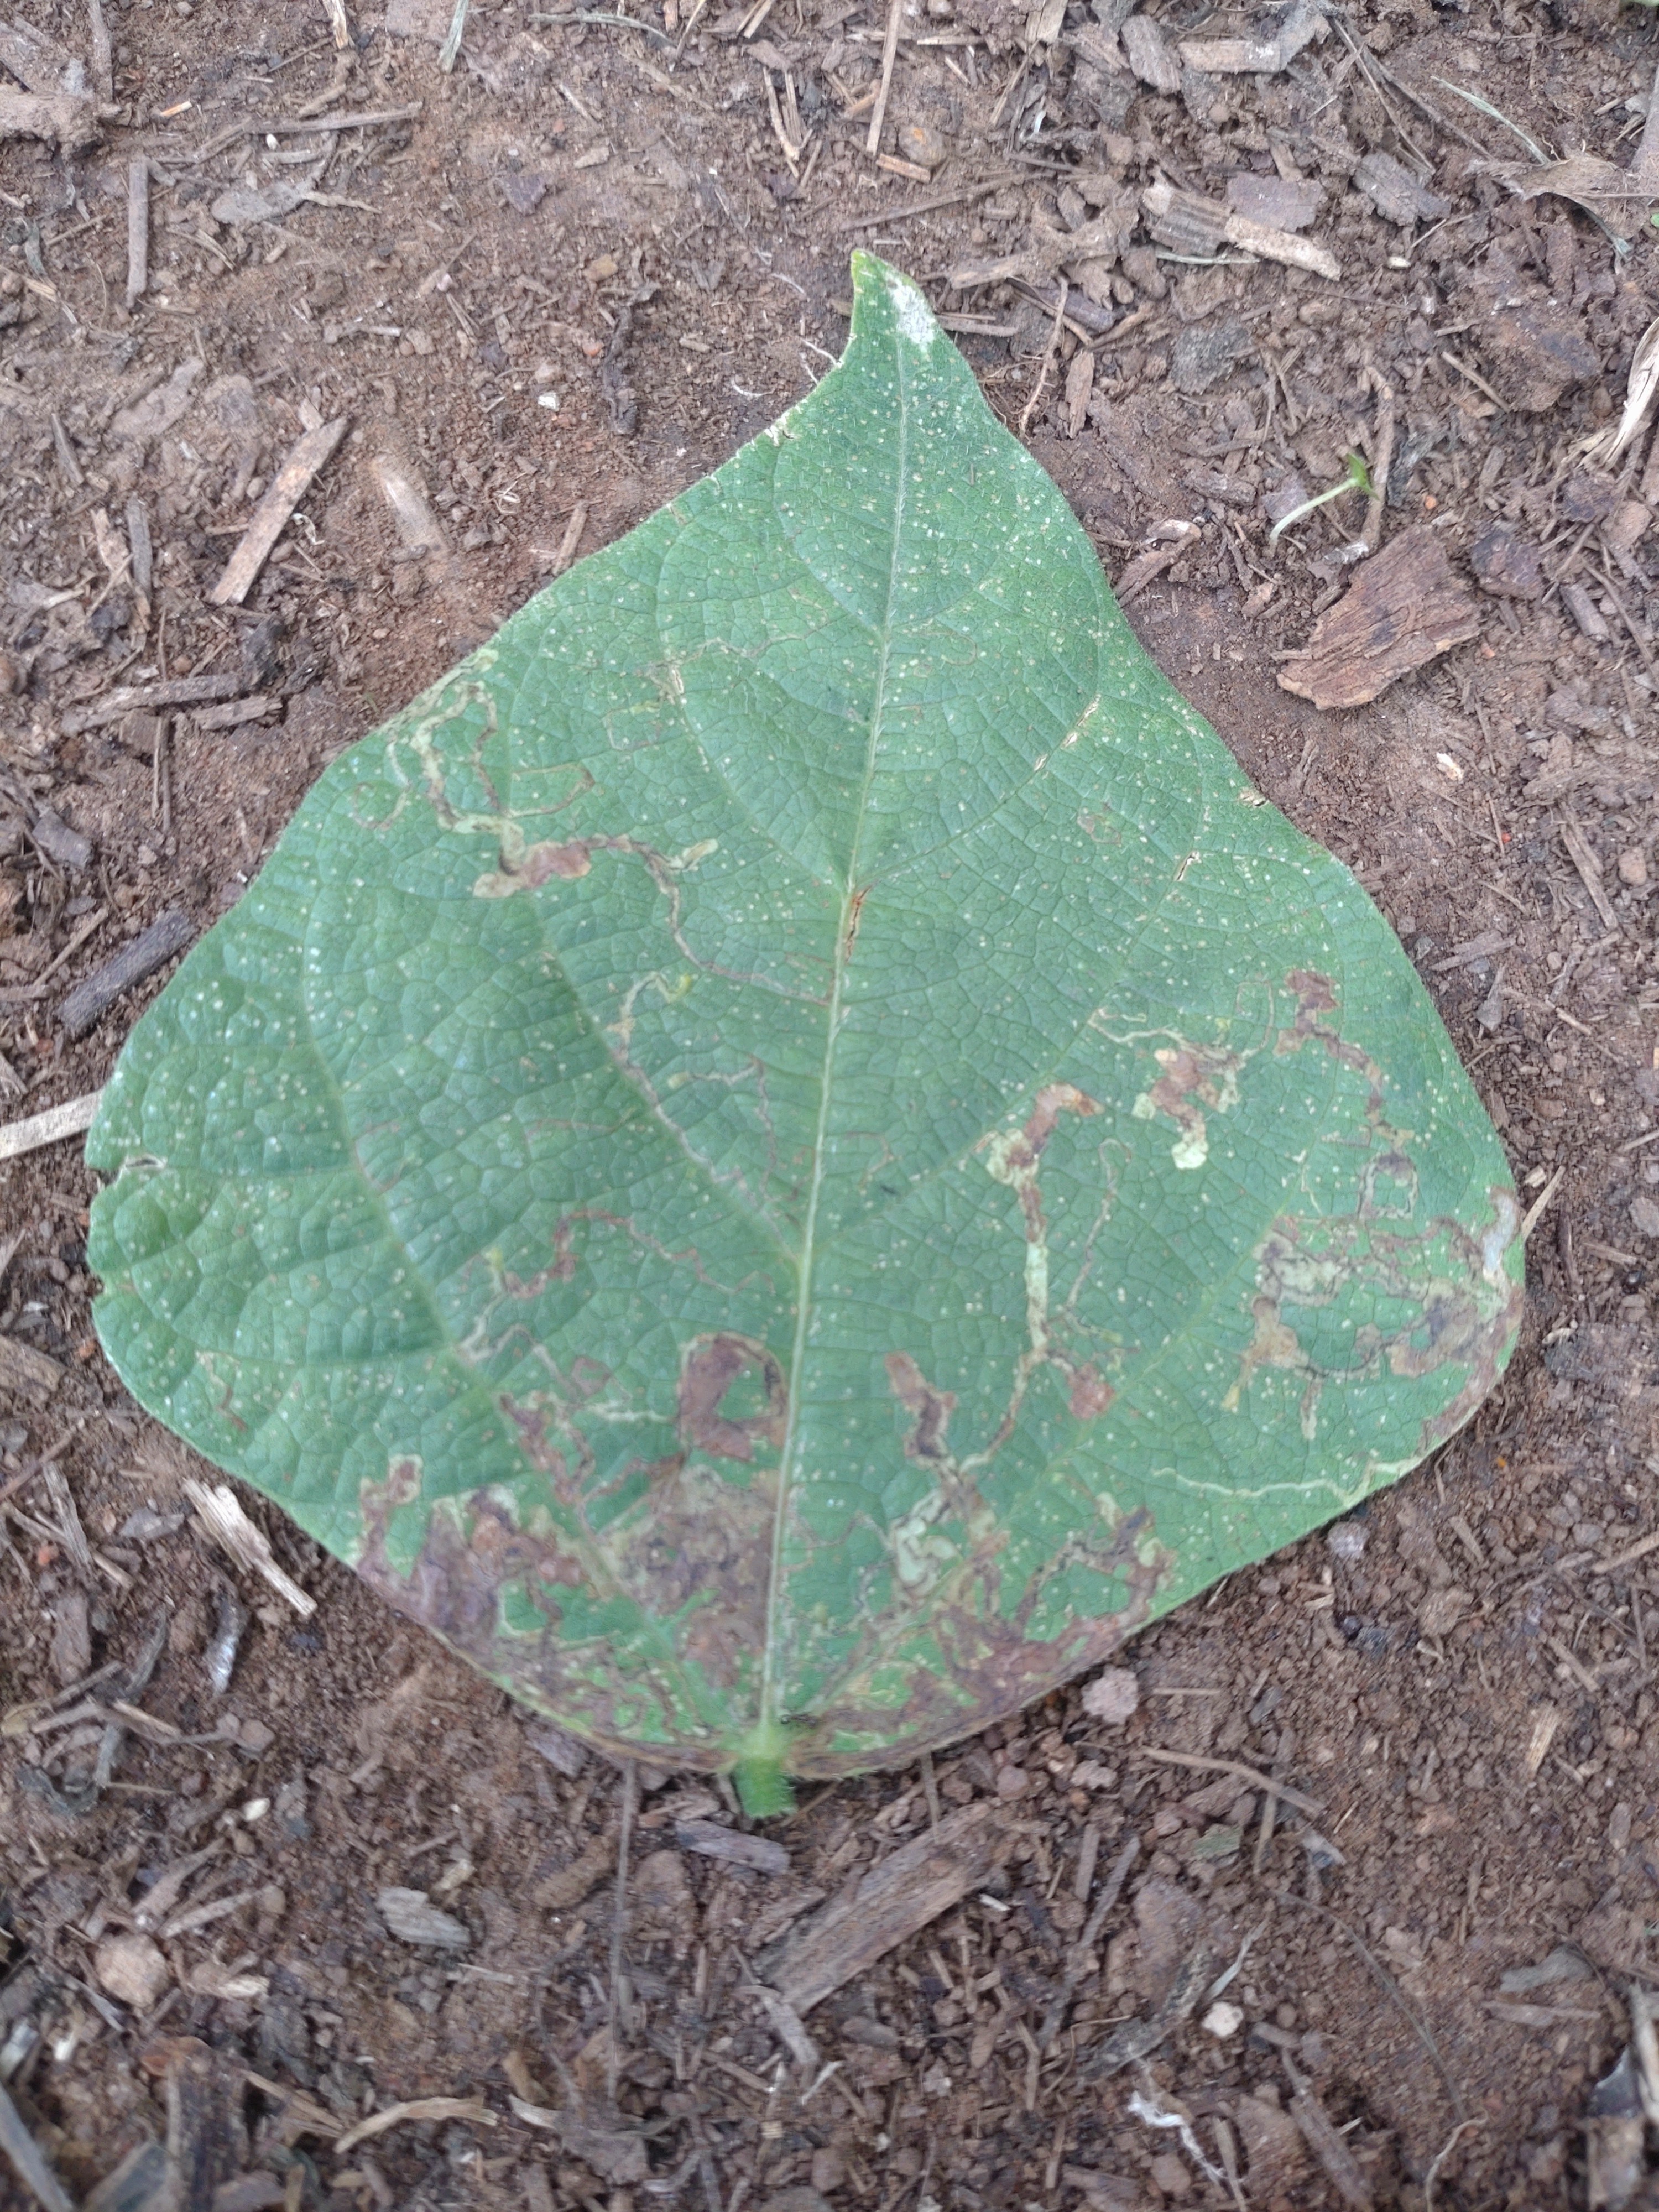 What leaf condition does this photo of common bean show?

anthracnose
